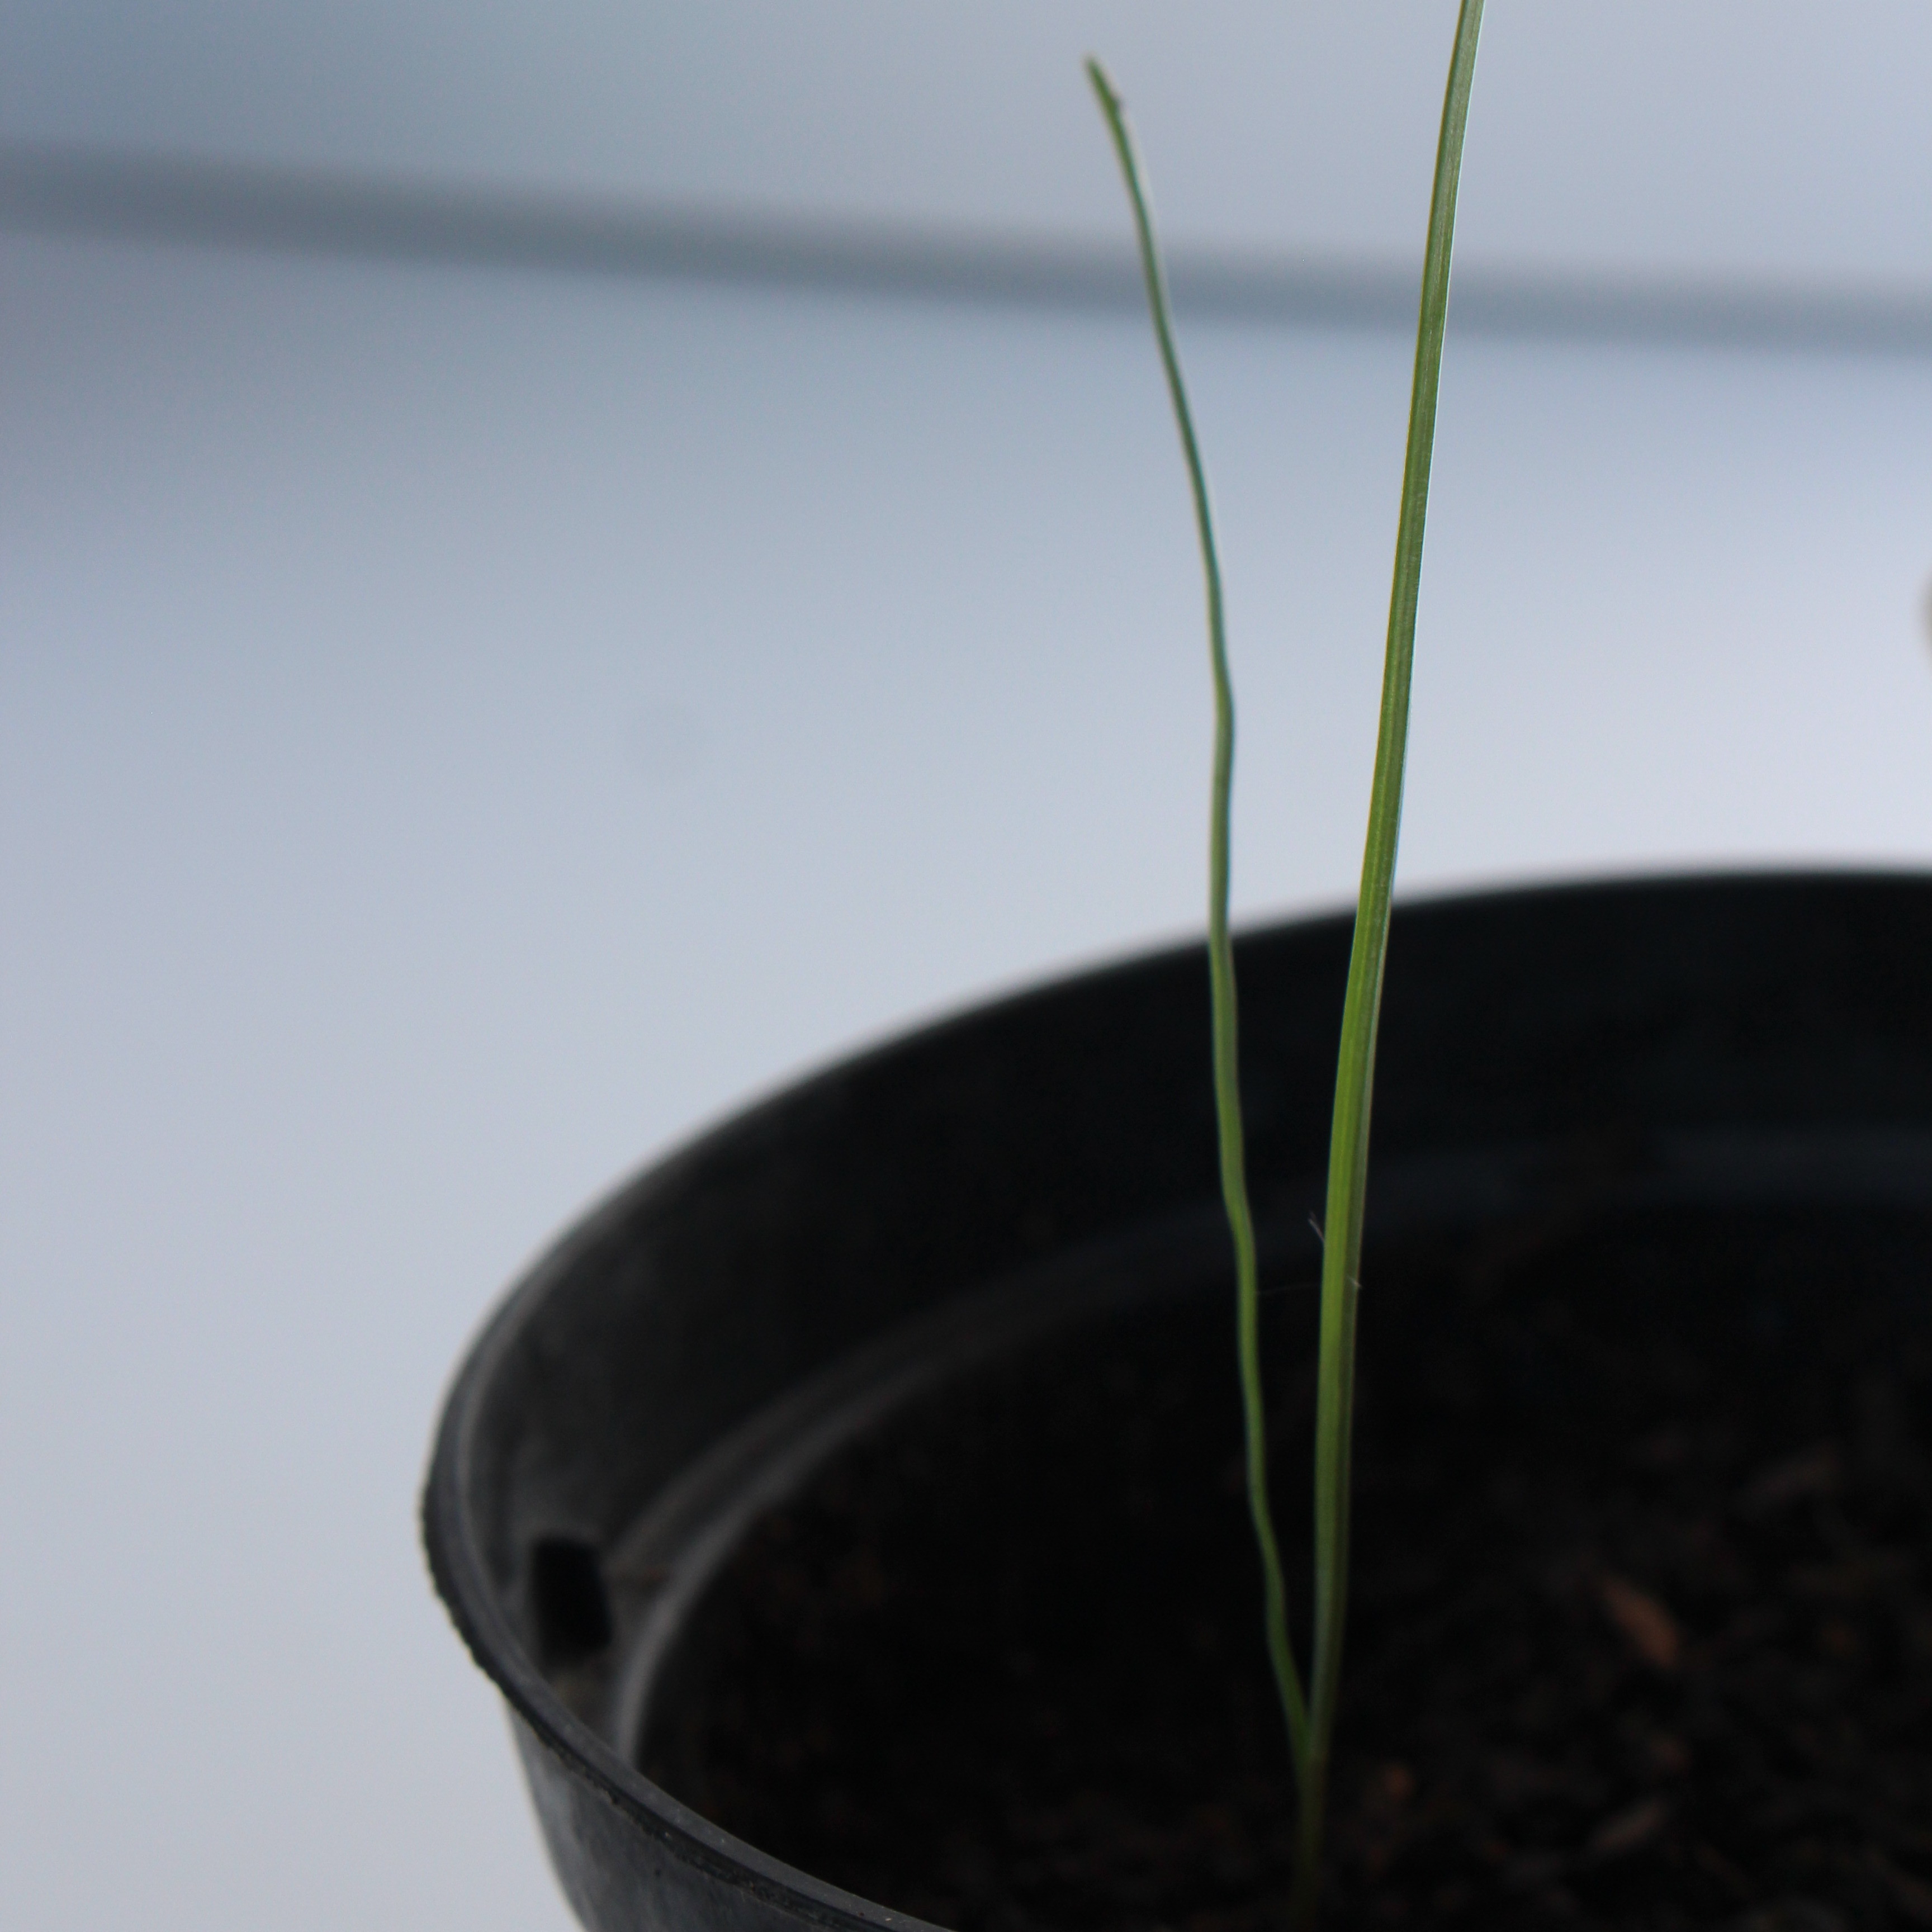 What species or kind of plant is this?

Lolium multiflorum
